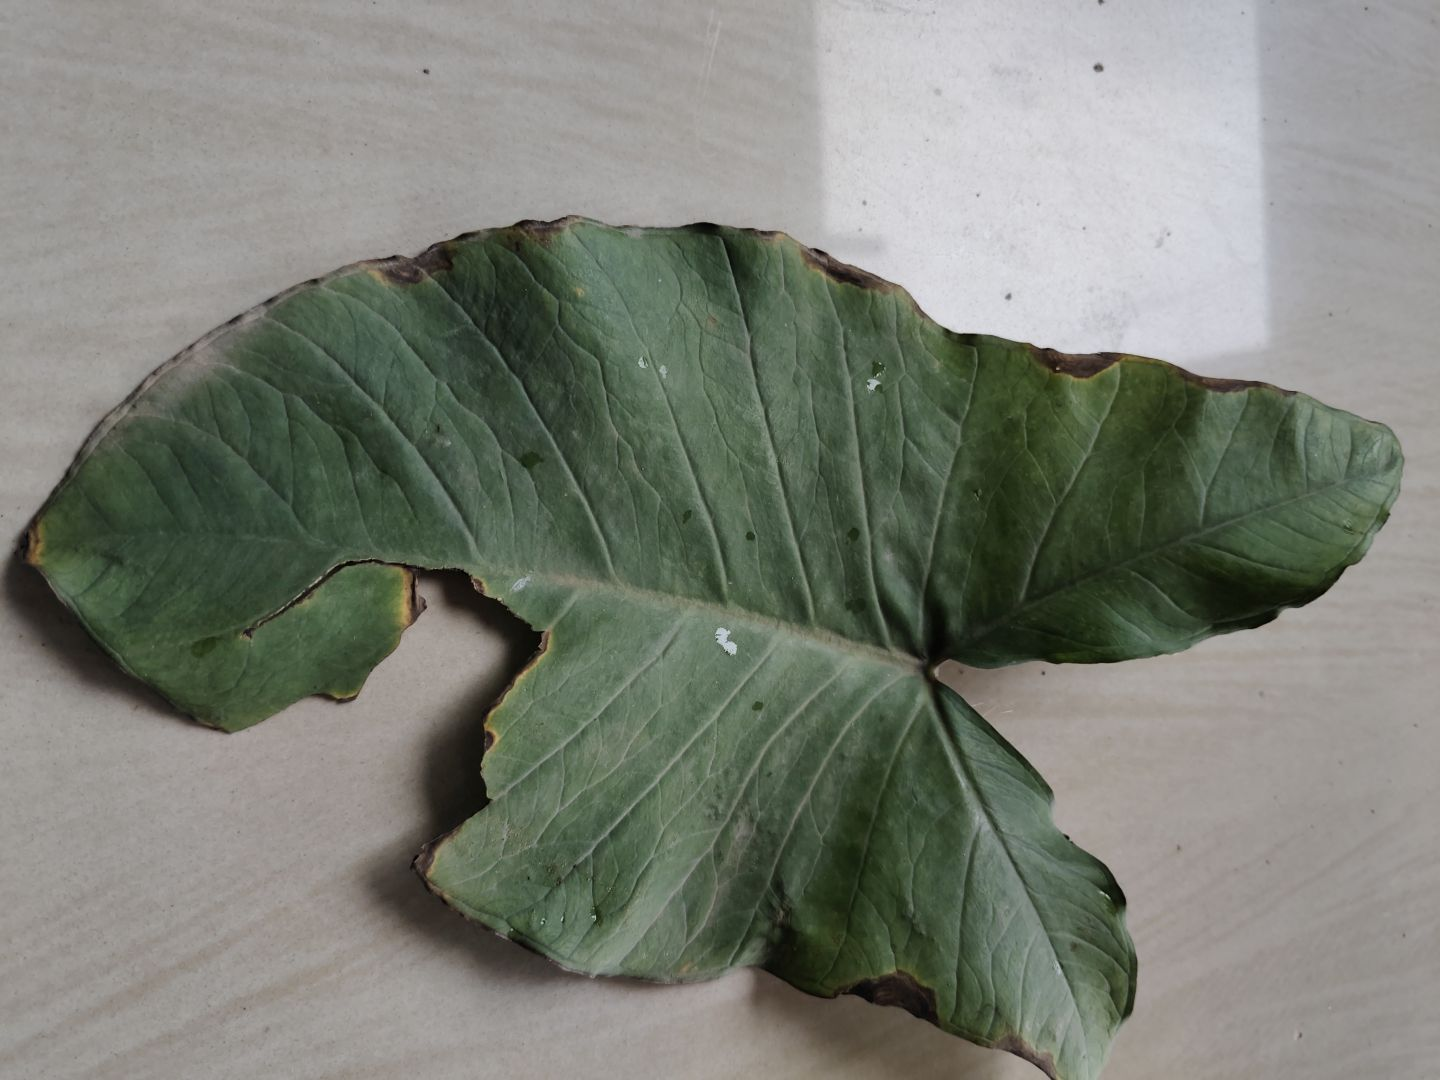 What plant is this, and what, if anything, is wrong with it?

taro, leaf blight
